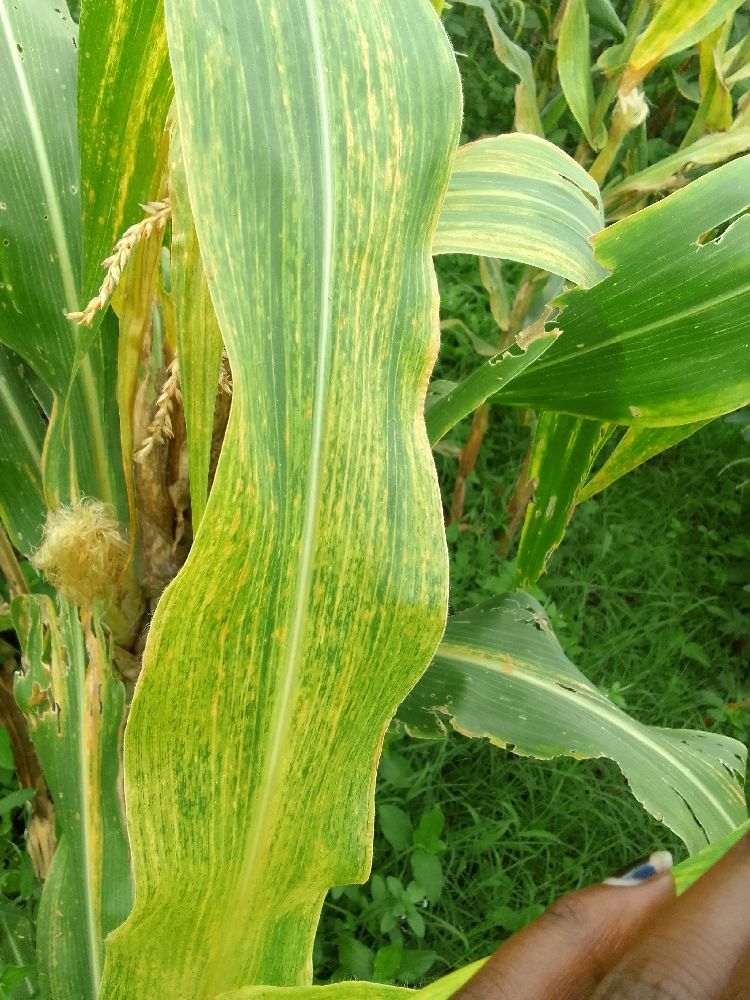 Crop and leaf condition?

maize, maize lethal necrosis
